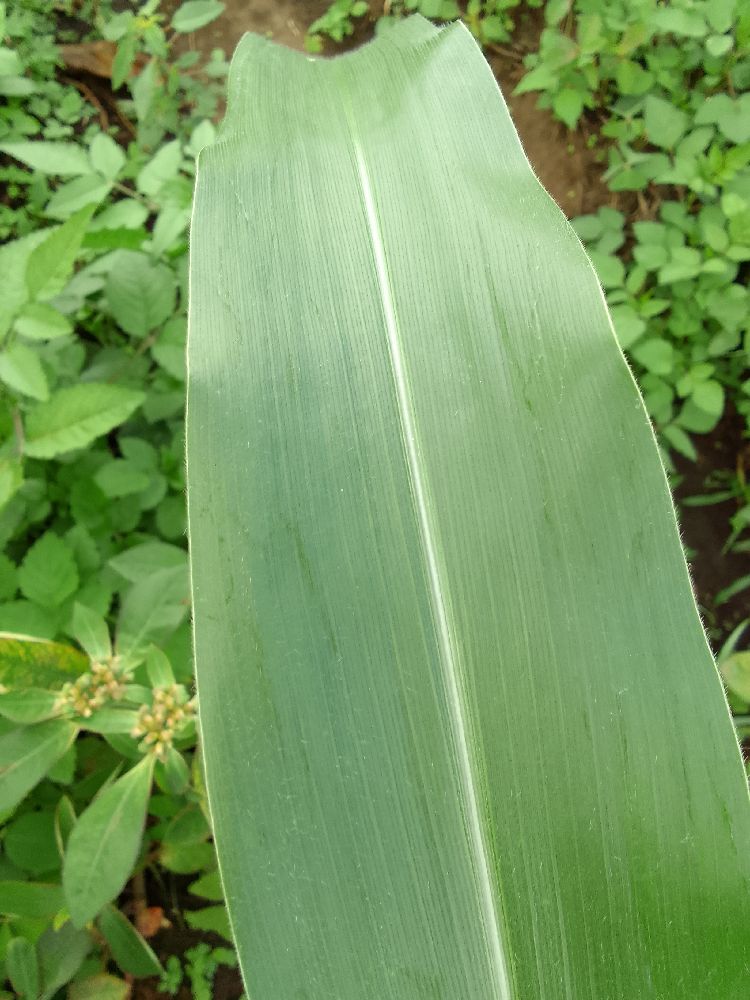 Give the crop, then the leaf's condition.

maize, healthy
